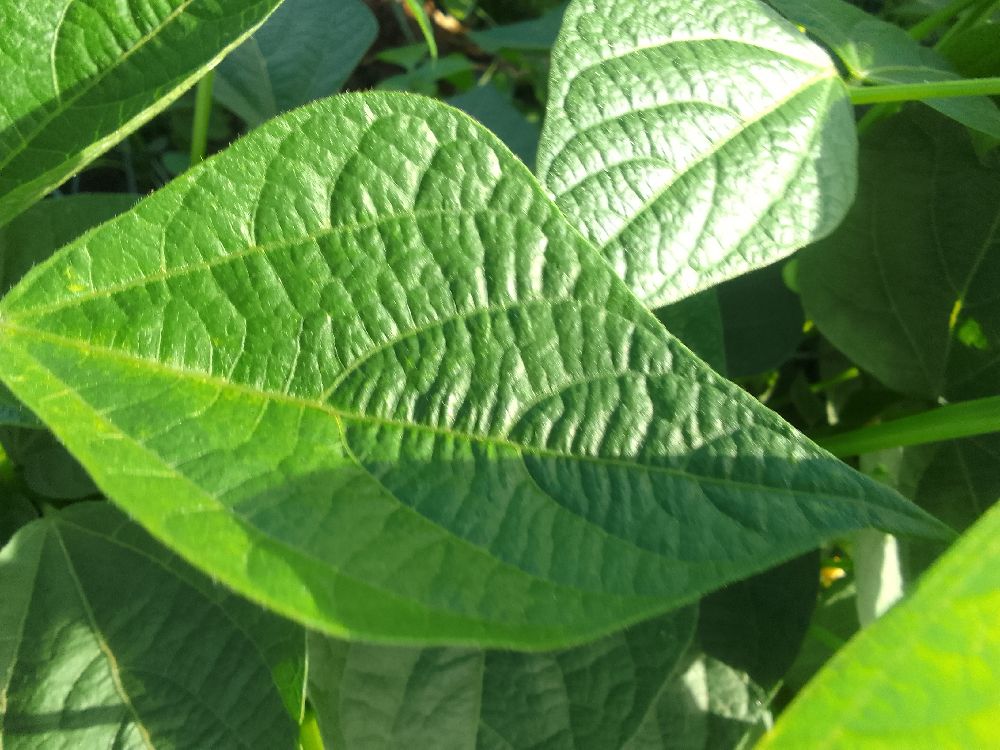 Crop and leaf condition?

common bean, healthy
